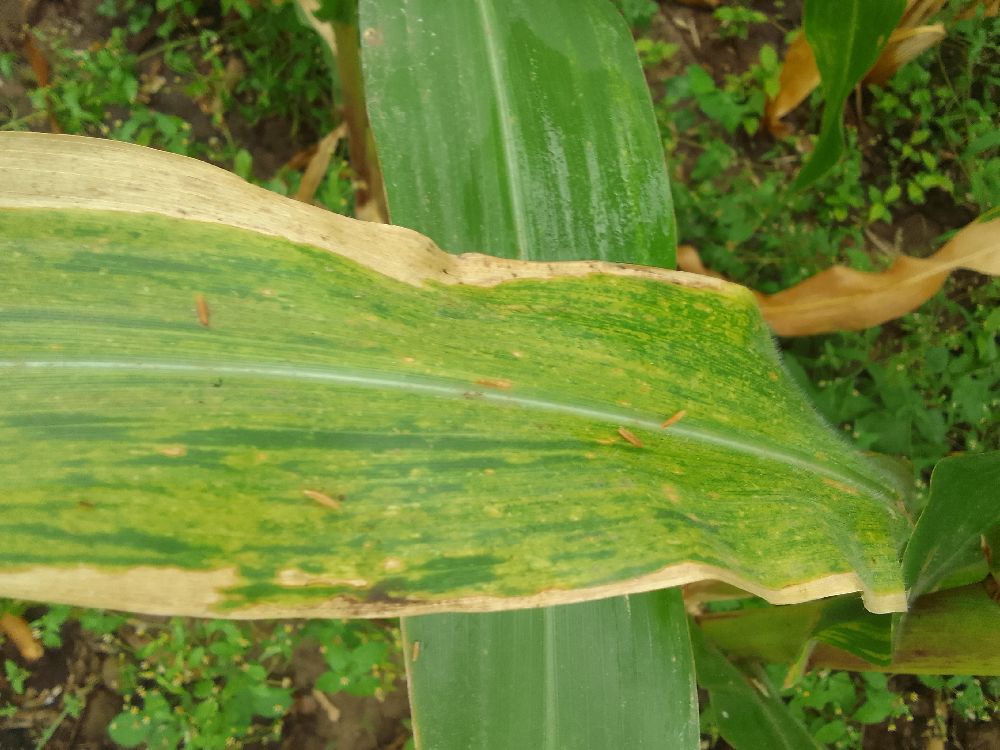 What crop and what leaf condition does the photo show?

maize, maize lethal necrosis
